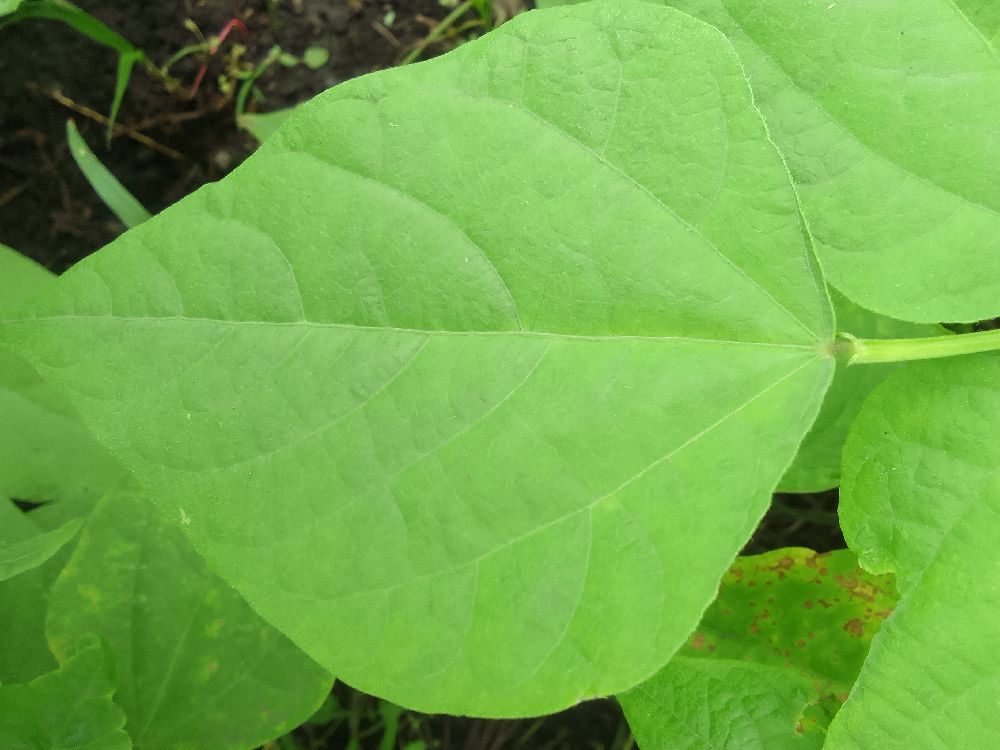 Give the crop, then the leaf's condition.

common bean, healthy
